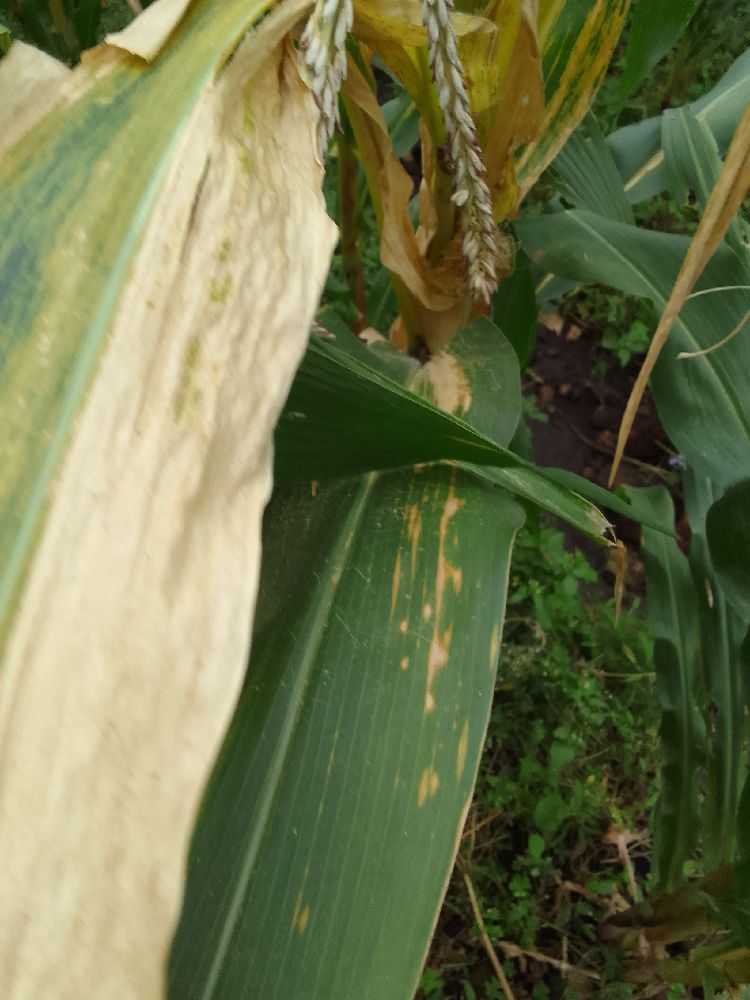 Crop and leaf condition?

maize, maize lethal necrosis
